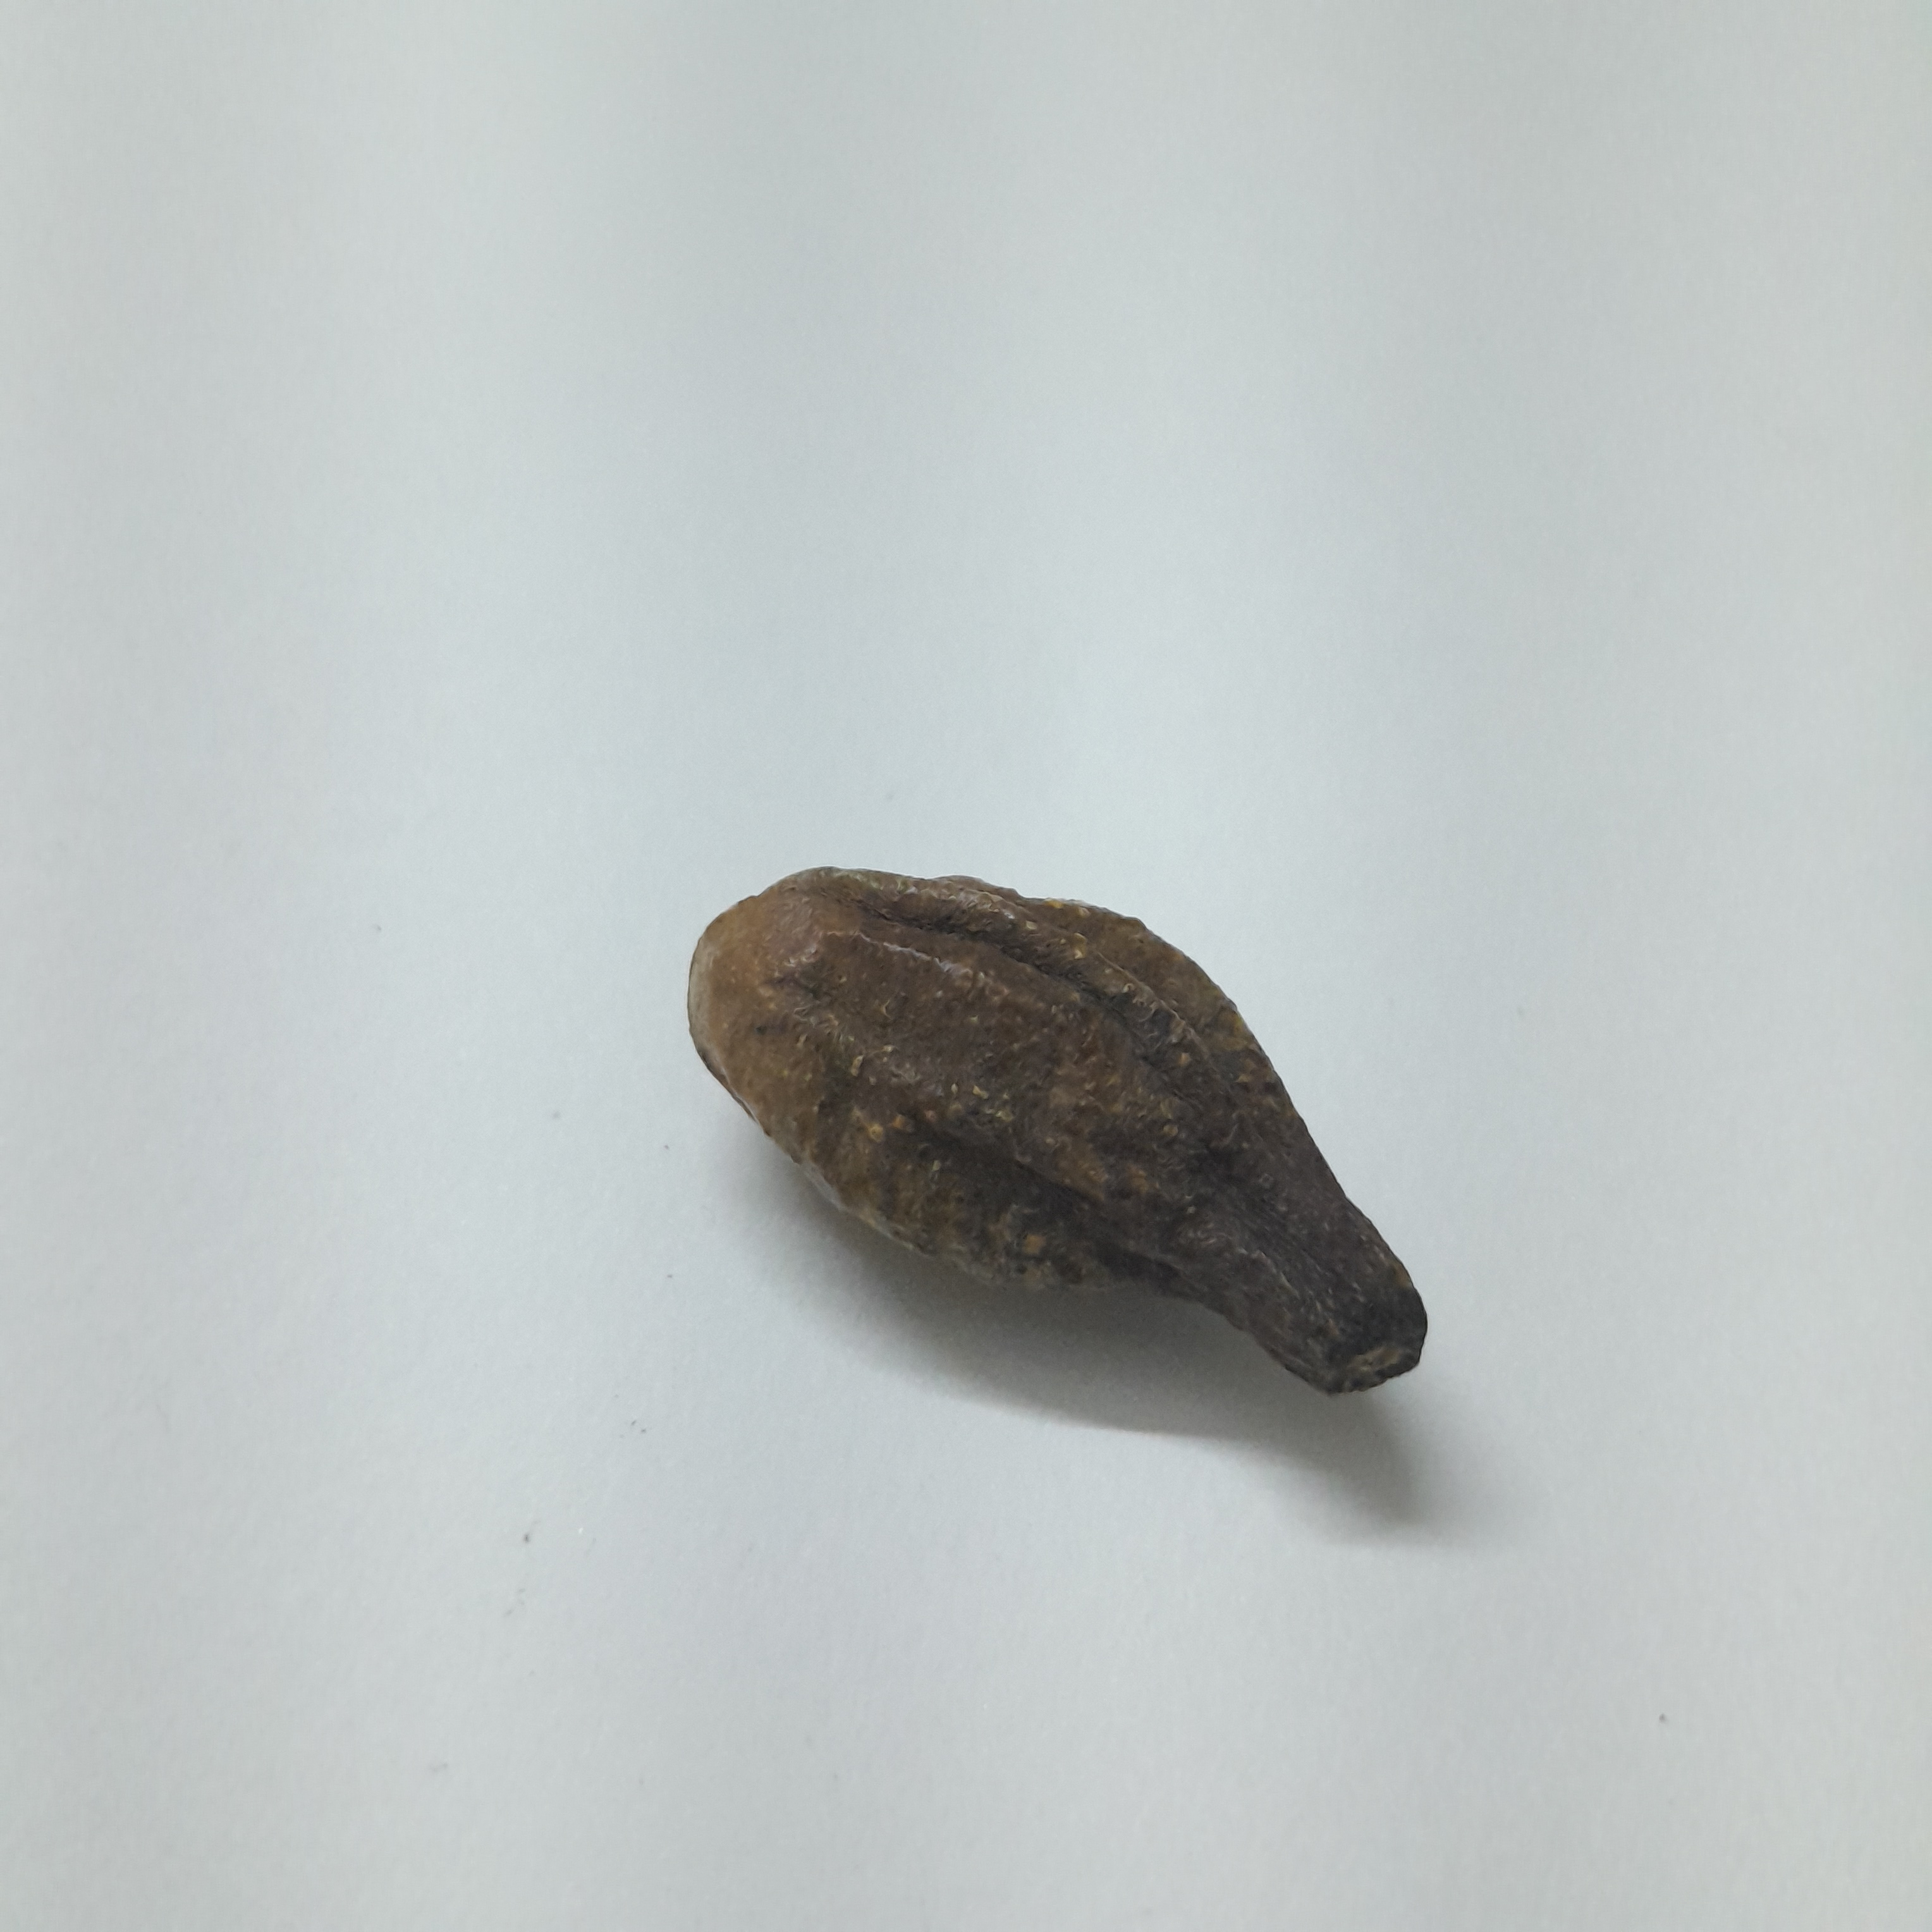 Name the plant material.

hirdaa
